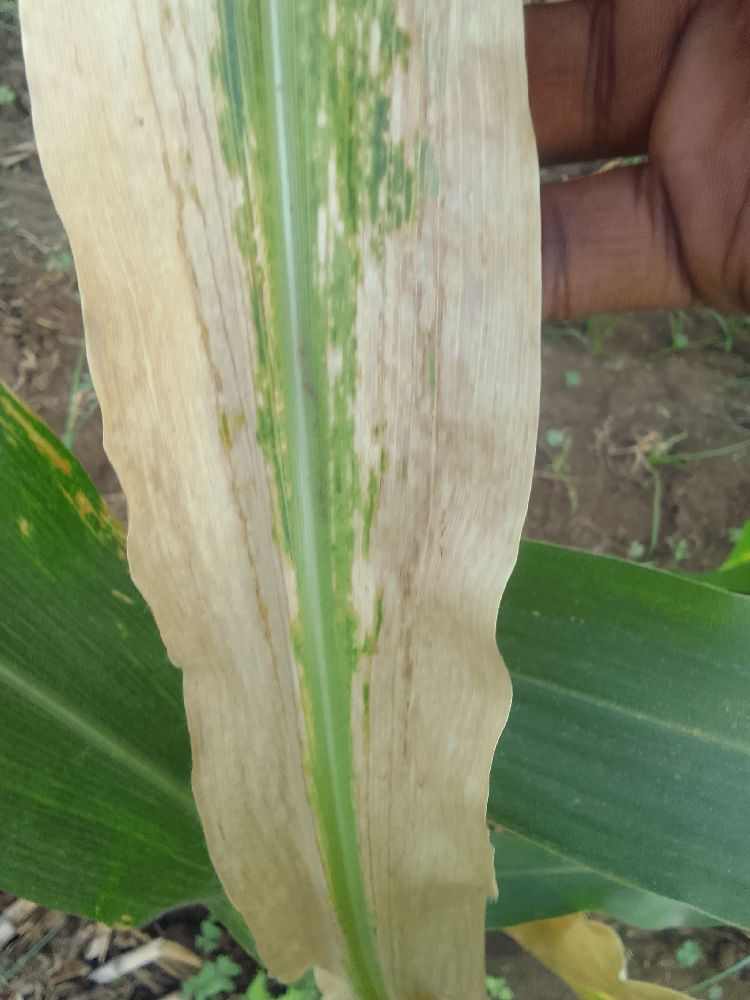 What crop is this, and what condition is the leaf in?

maize, maize lethal necrosis
